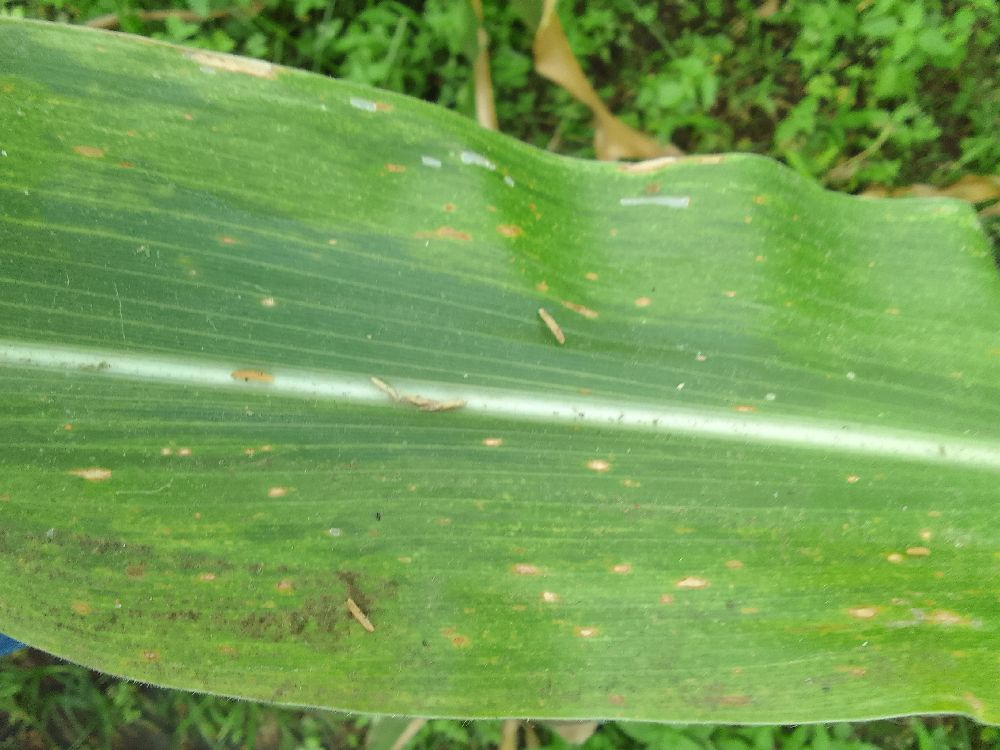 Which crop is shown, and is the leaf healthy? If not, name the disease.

maize, maize lethal necrosis
